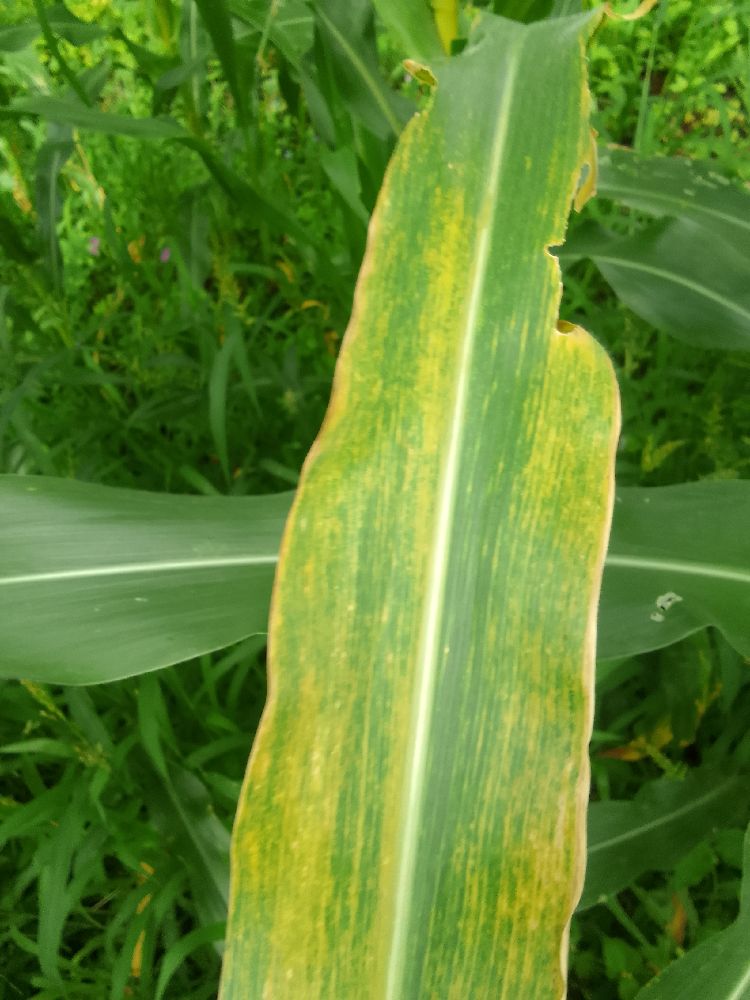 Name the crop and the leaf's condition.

maize, maize lethal necrosis
